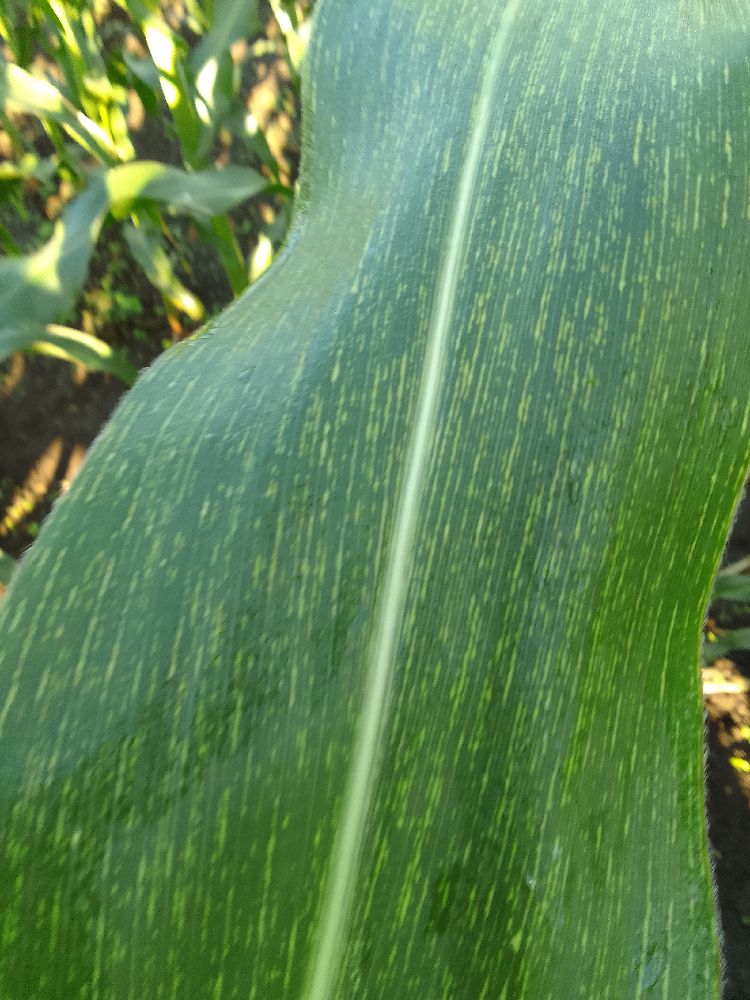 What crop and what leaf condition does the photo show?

maize, maize streak virus
